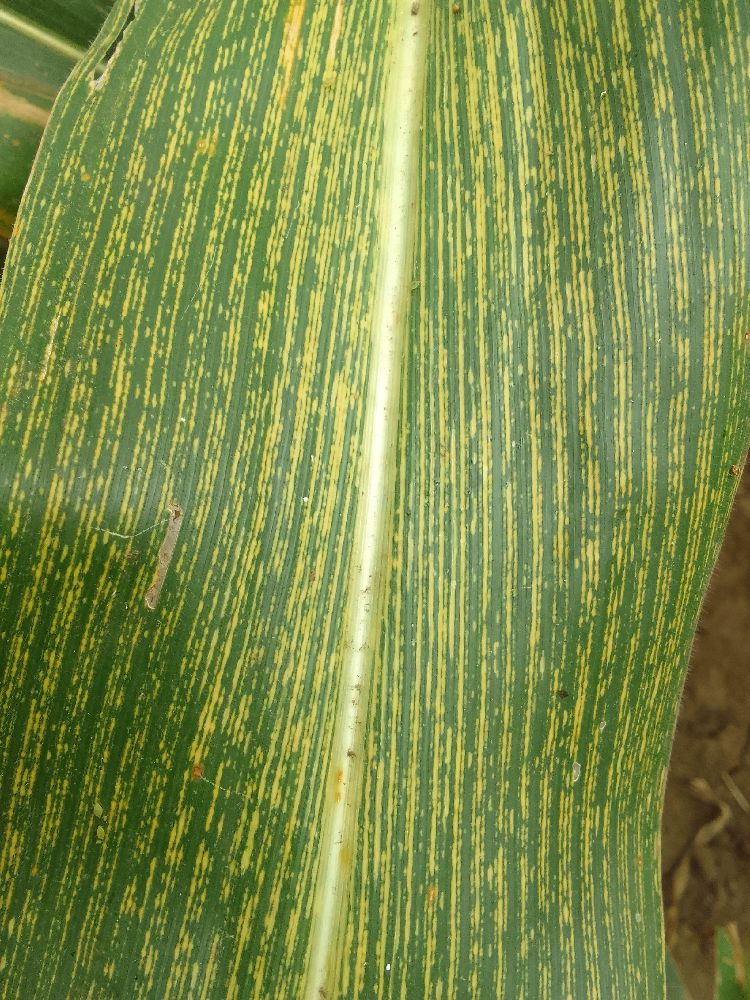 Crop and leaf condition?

maize, maize streak virus
